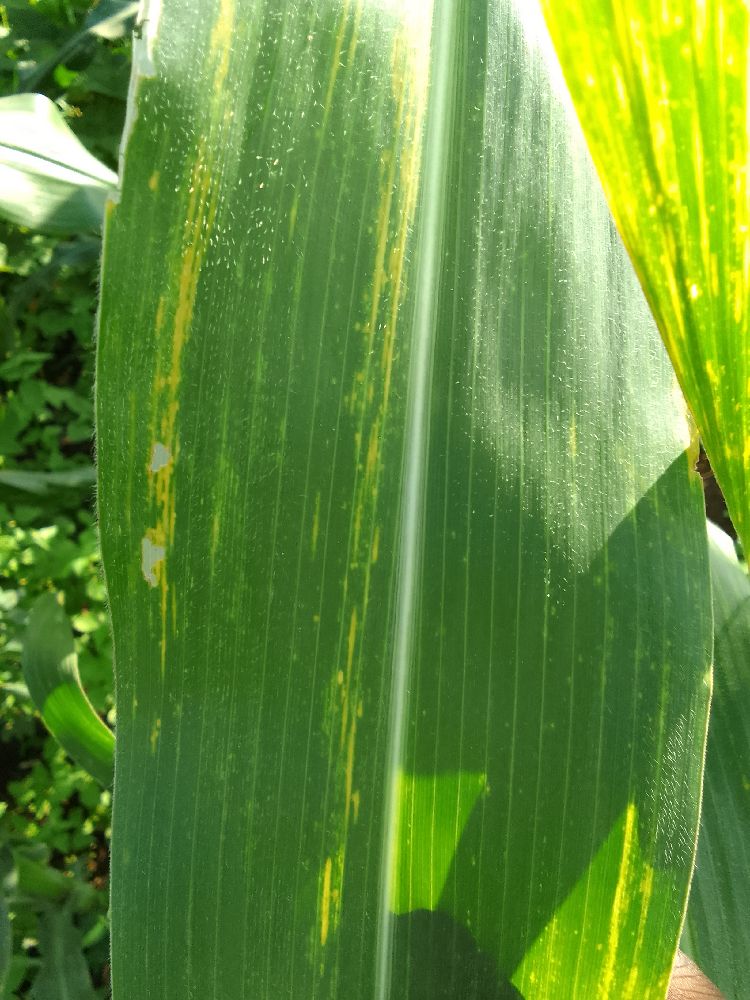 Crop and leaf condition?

maize, maize lethal necrosis
